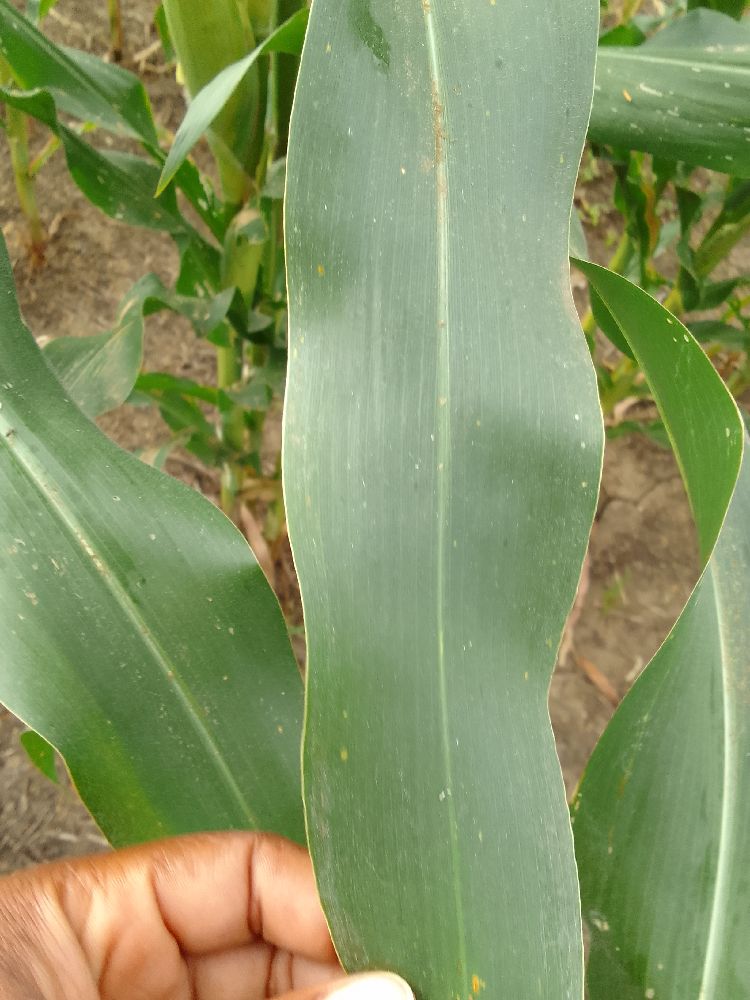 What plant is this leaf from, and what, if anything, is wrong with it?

maize, healthy
